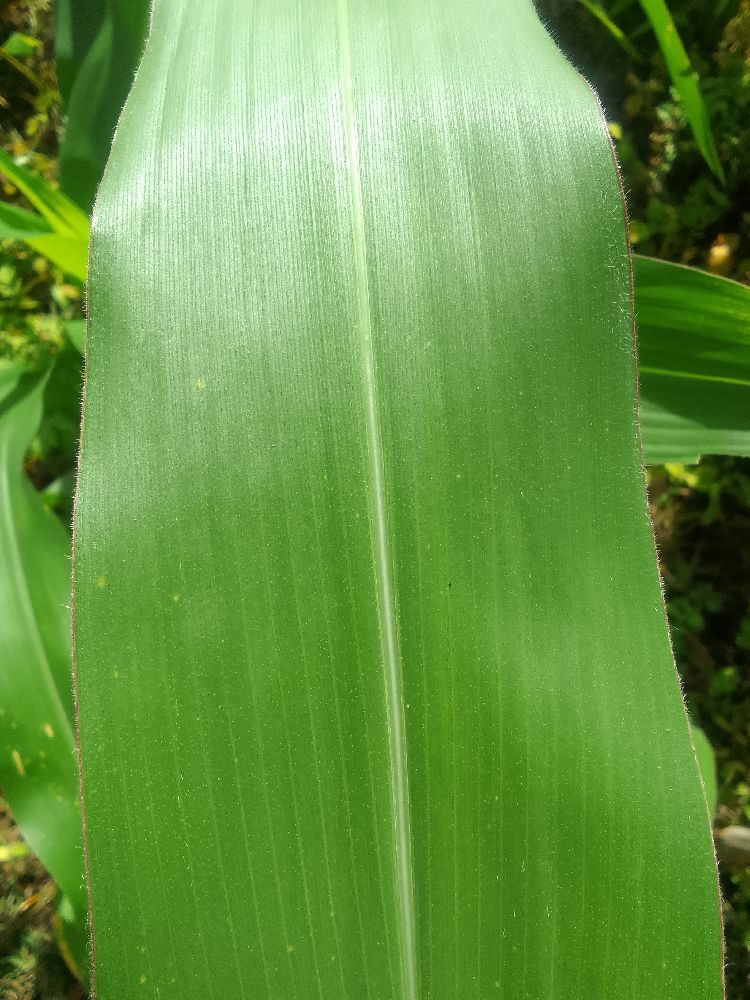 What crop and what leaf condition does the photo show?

maize, healthy
